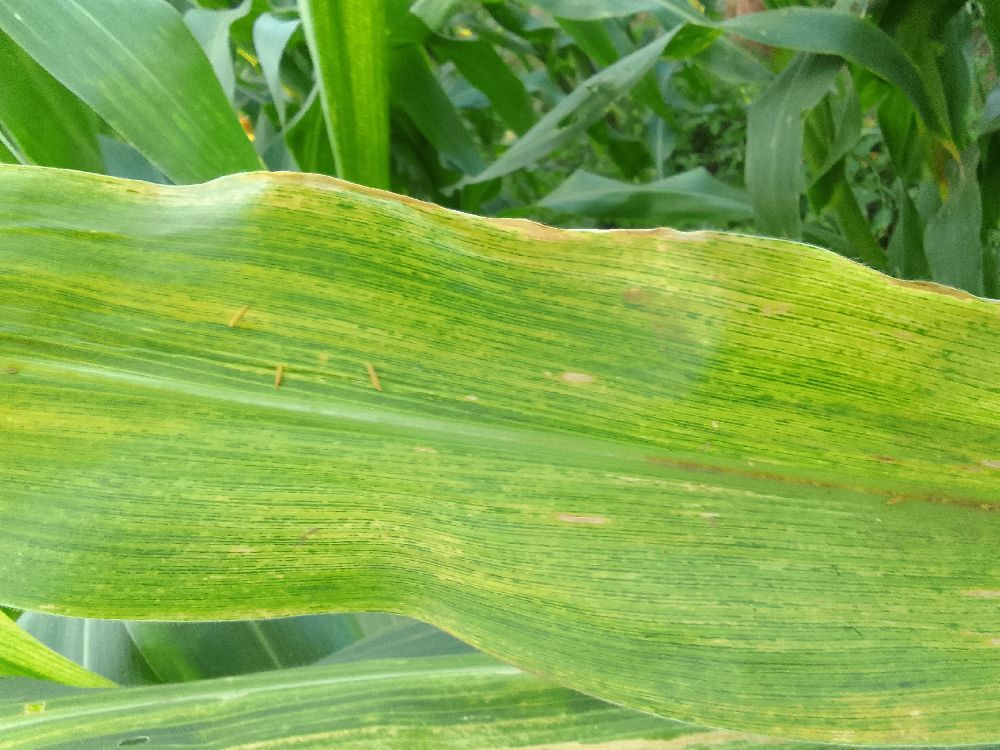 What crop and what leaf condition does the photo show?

maize, maize lethal necrosis
